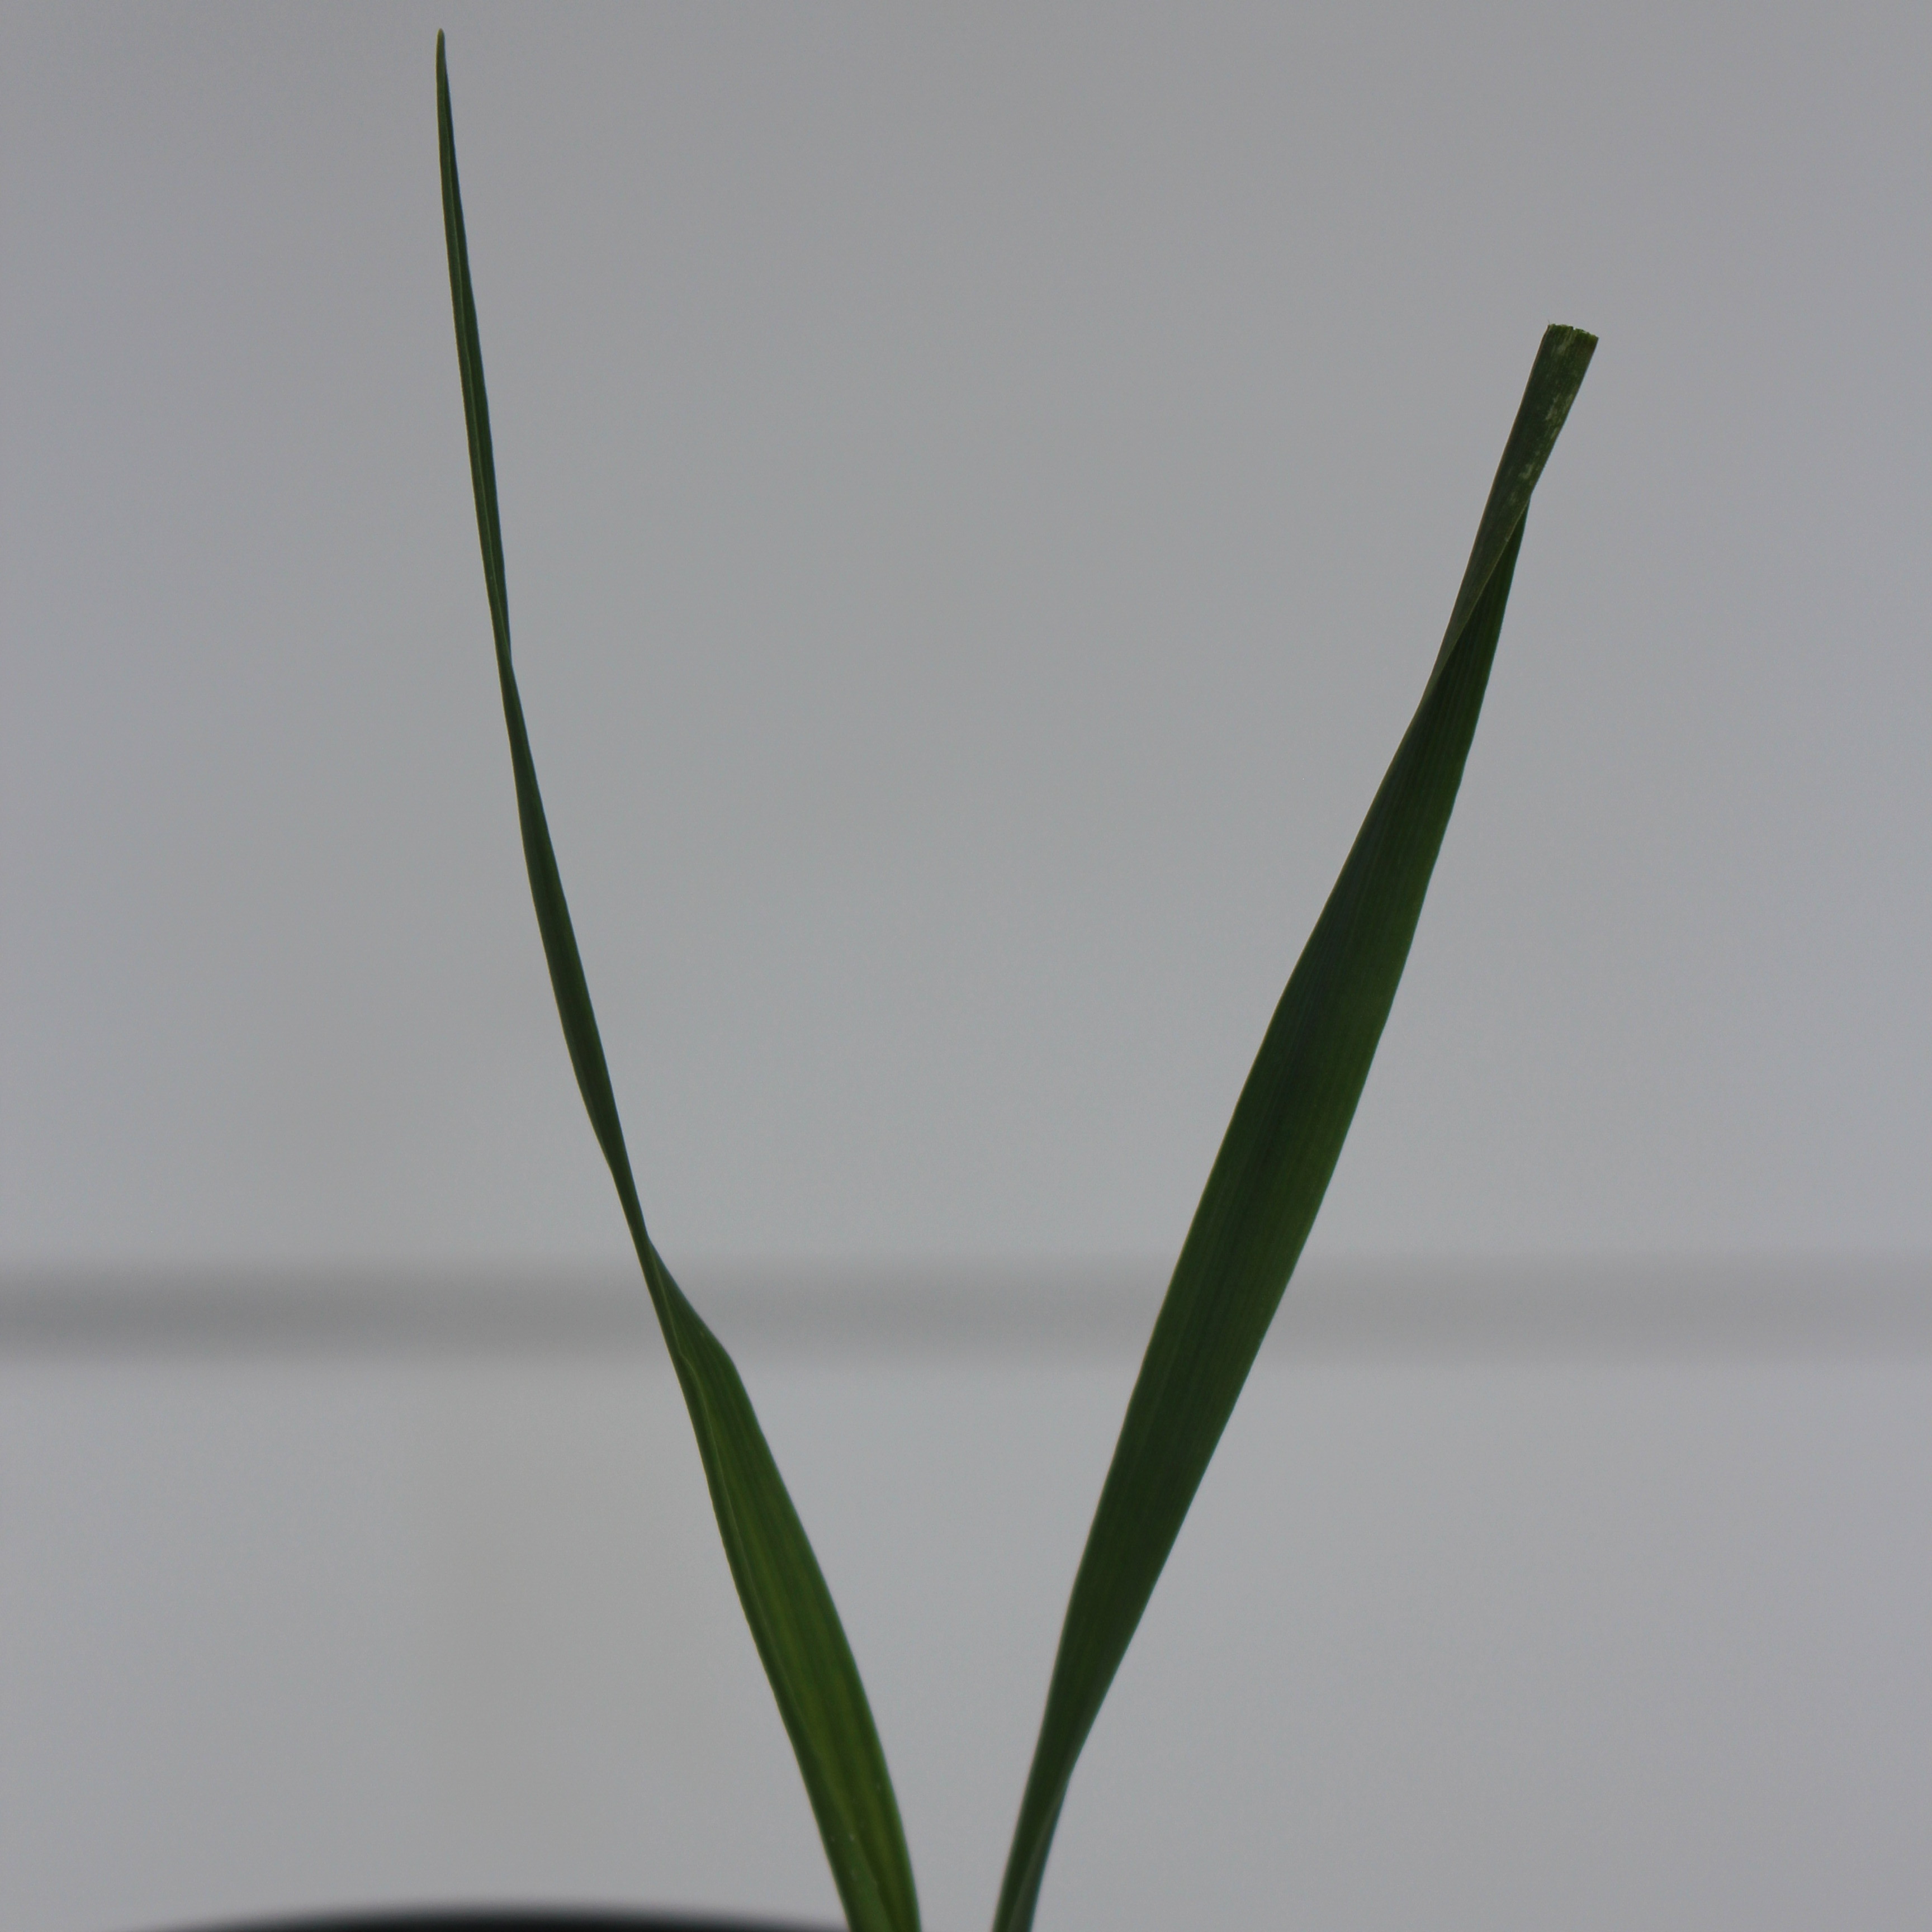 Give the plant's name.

Avena sterilis
